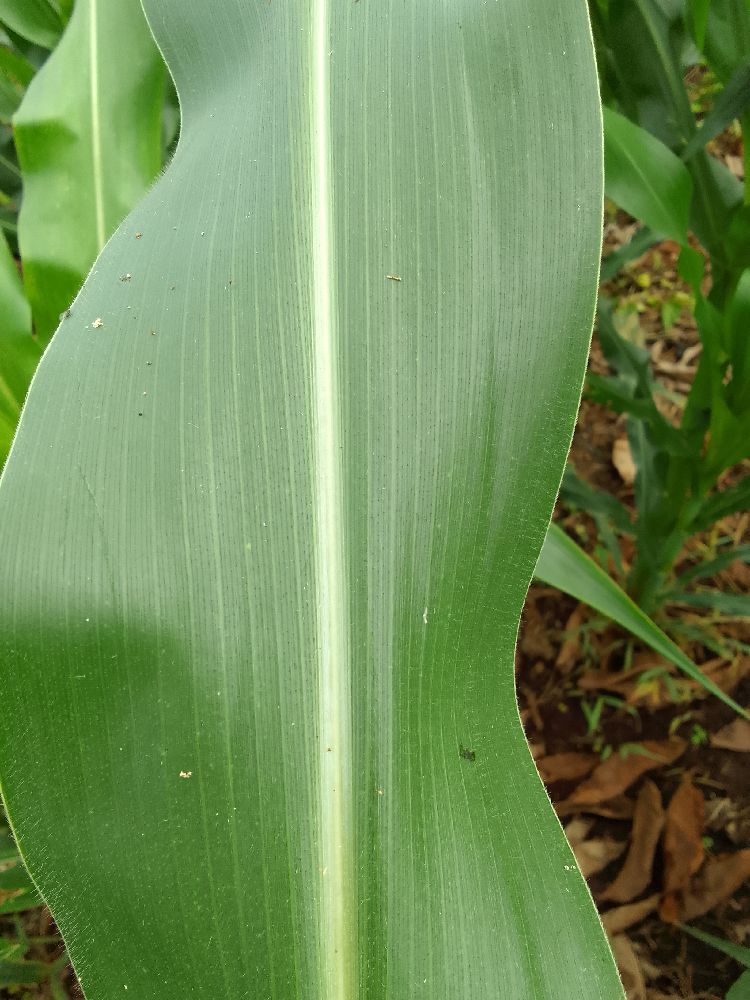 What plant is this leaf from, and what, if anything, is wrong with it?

maize, healthy
